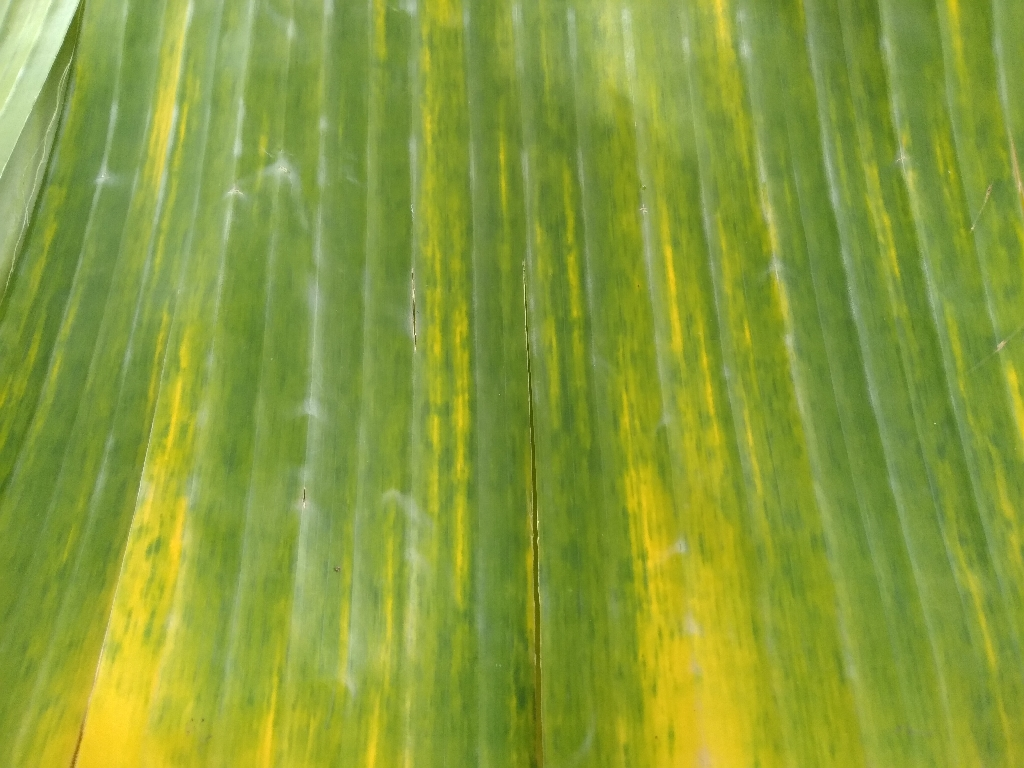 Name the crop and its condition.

banana, fusarium wilt race 1
